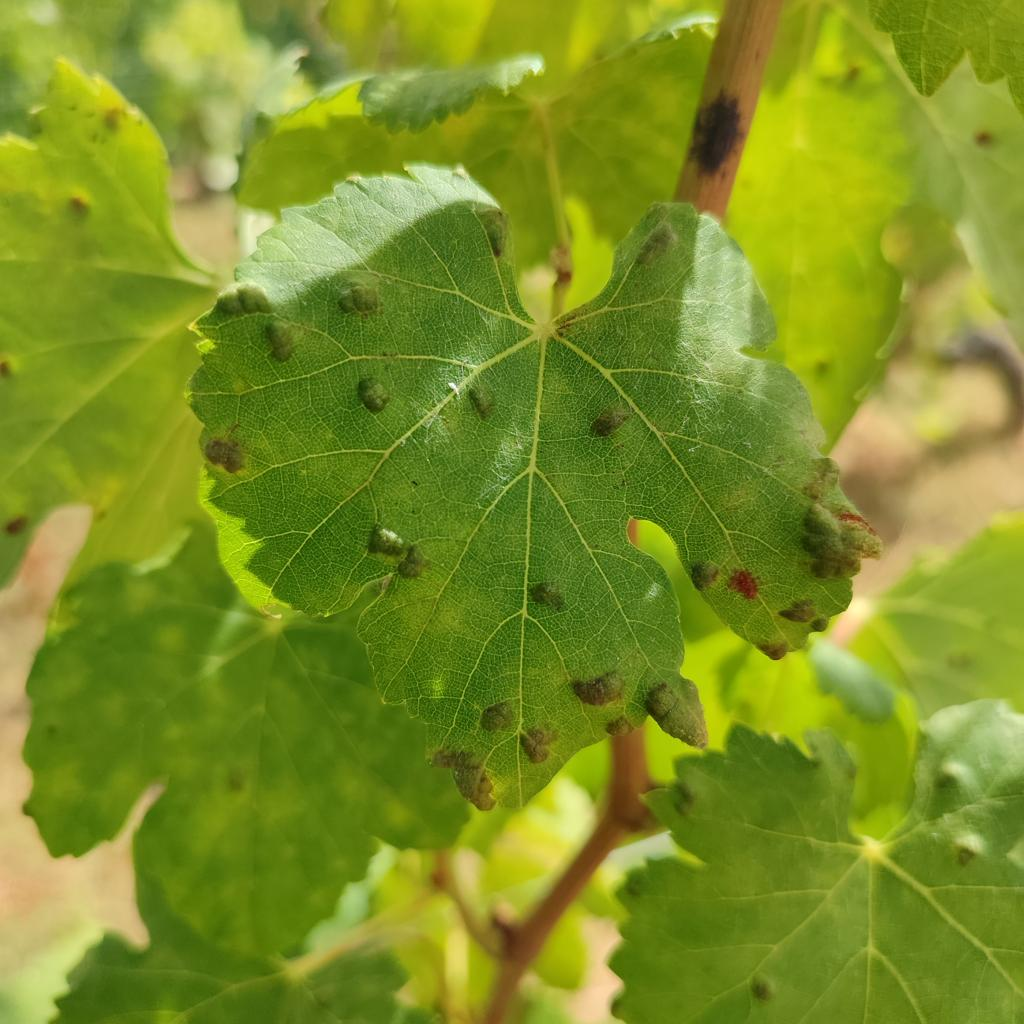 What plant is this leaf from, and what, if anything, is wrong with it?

grapevine, erineum mite
